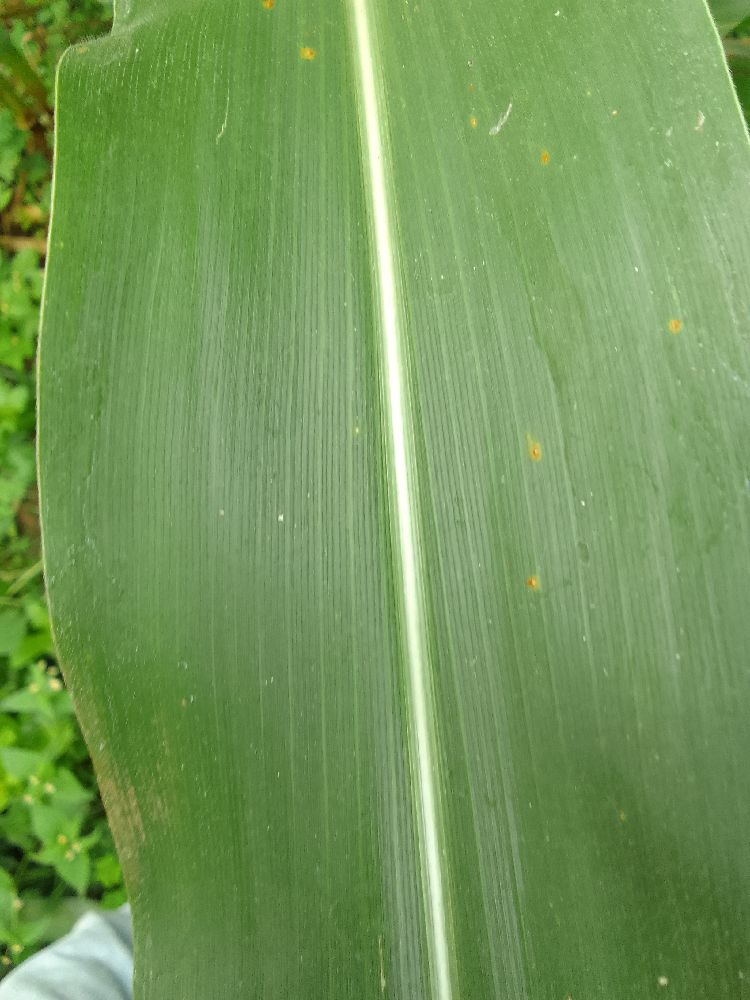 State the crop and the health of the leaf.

maize, healthy
